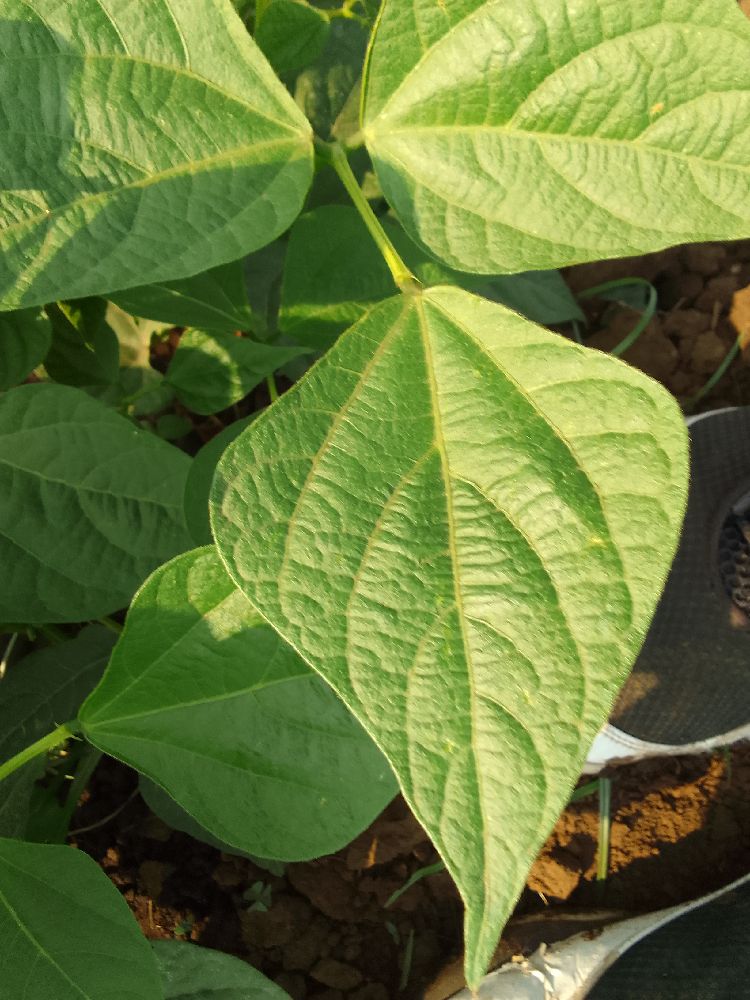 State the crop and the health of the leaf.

common bean, healthy
